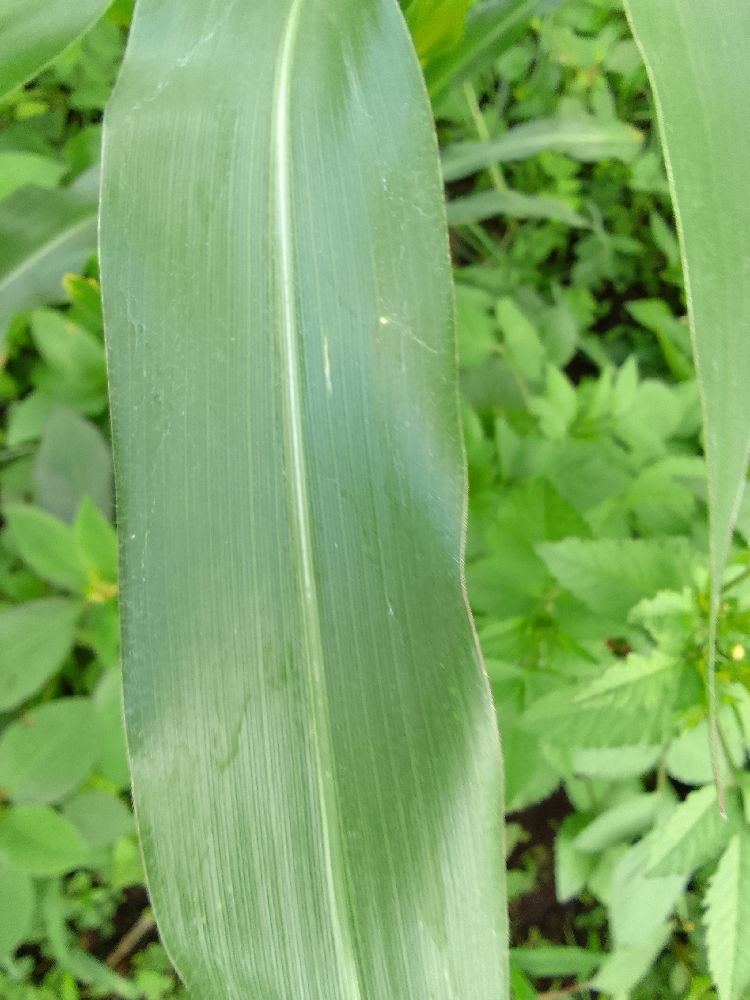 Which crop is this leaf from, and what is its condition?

maize, healthy
